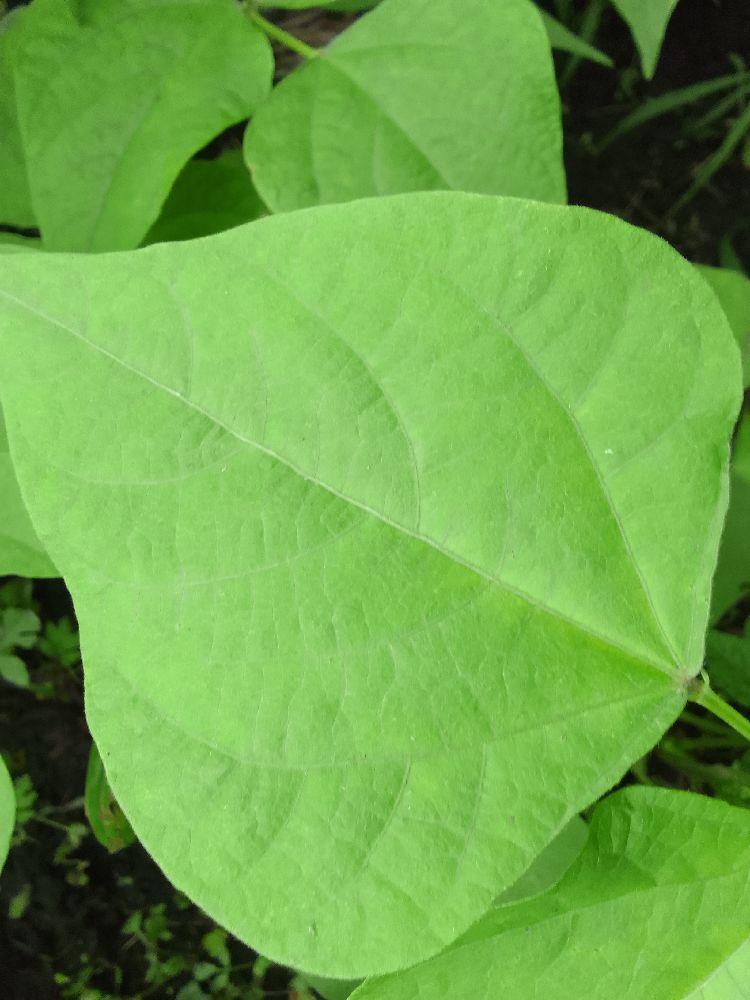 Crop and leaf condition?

common bean, healthy
